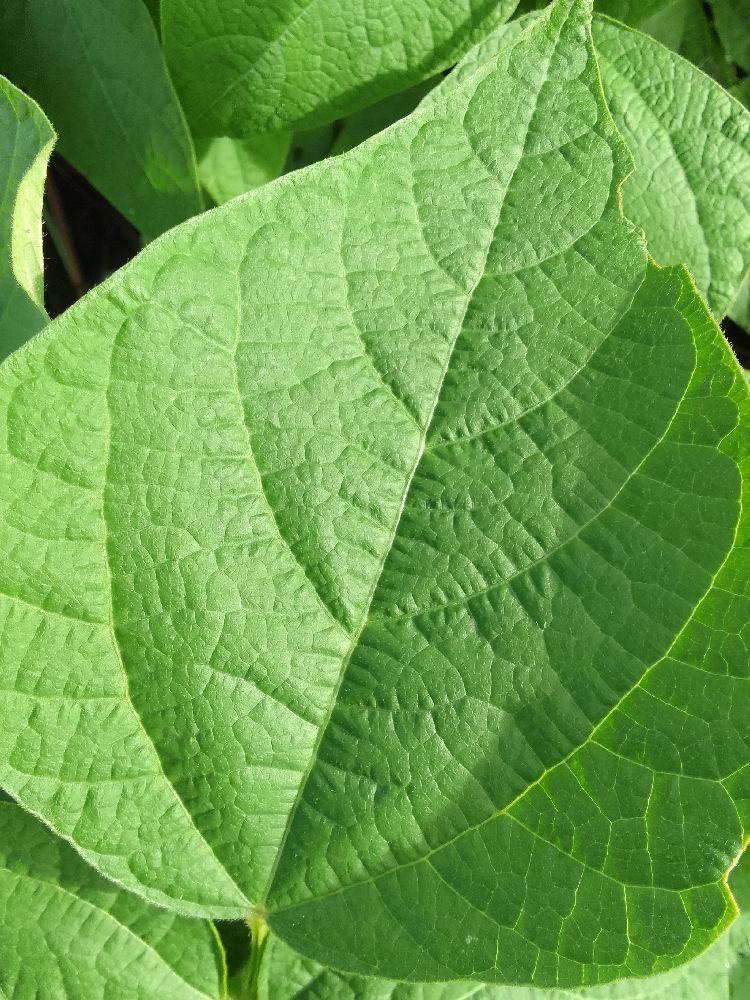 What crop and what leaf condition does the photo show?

common bean, healthy
